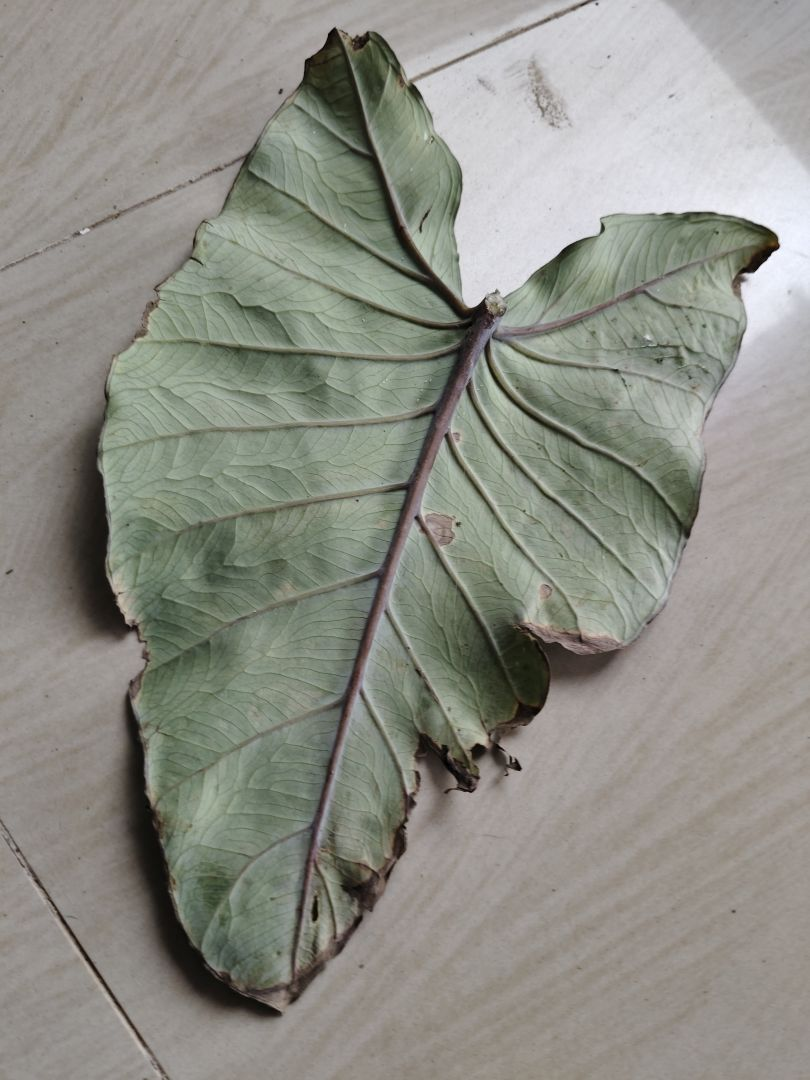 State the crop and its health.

taro, leaf blight
